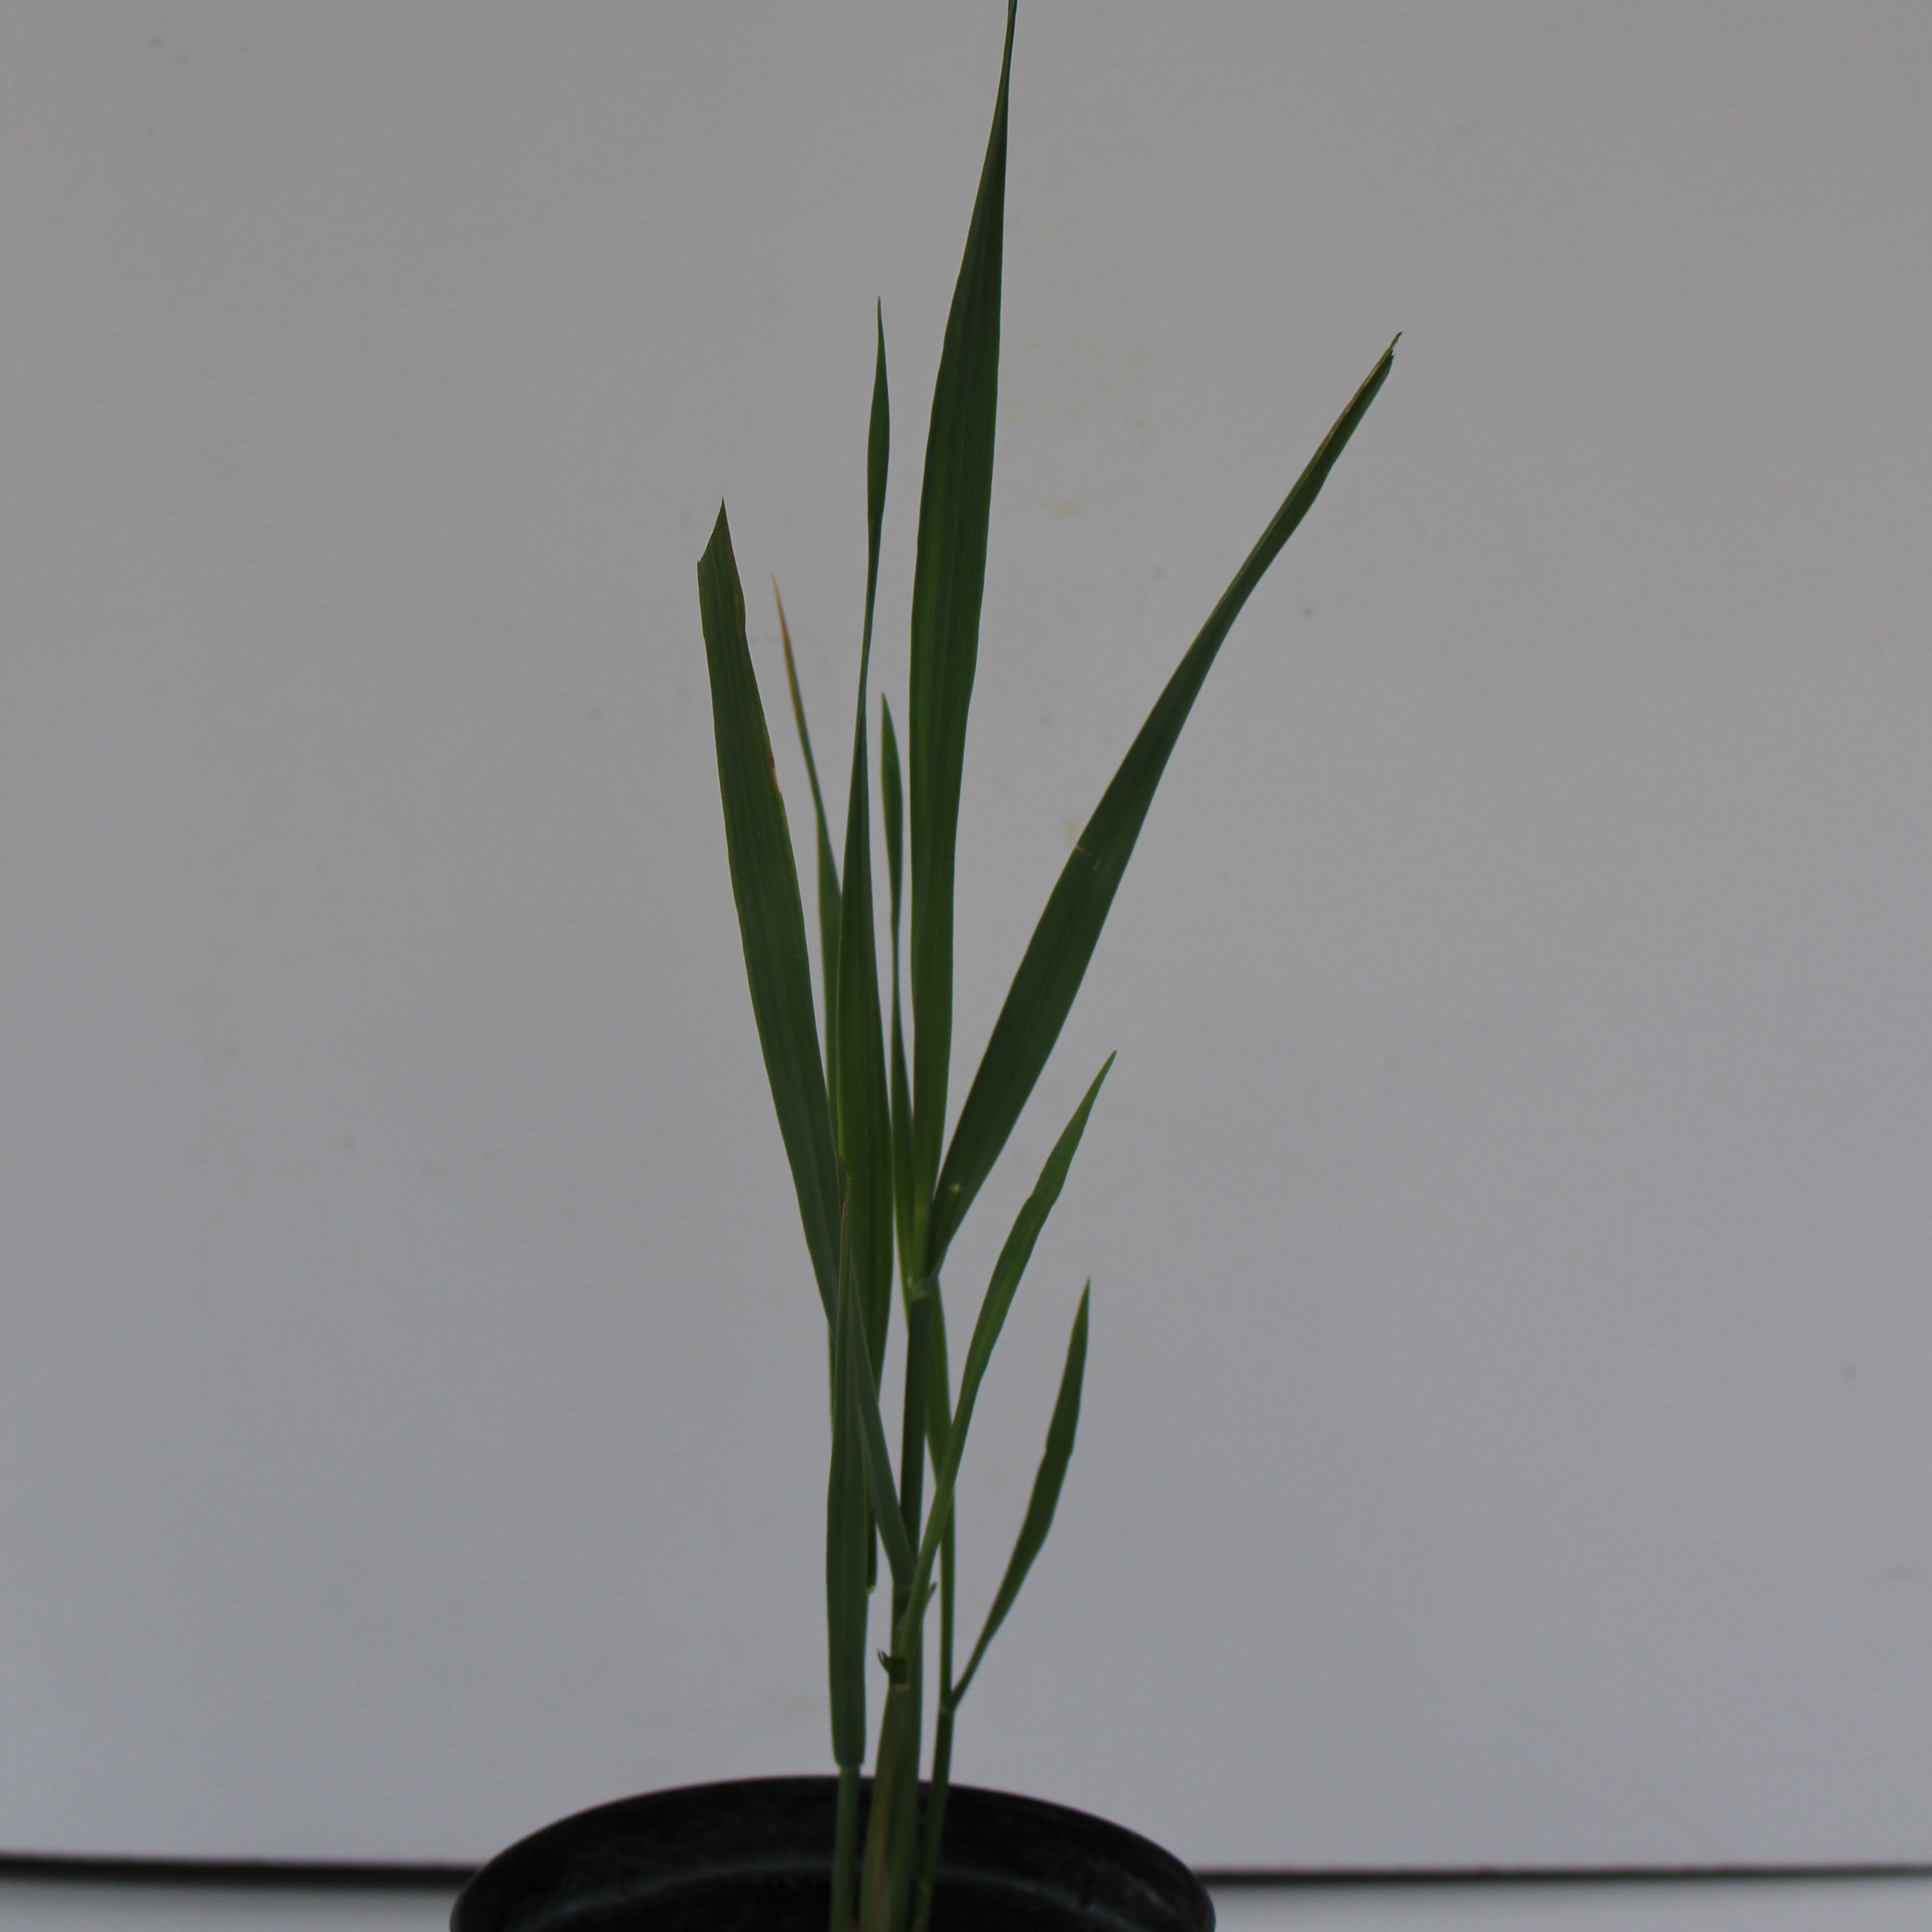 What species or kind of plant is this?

Avena sterilis
